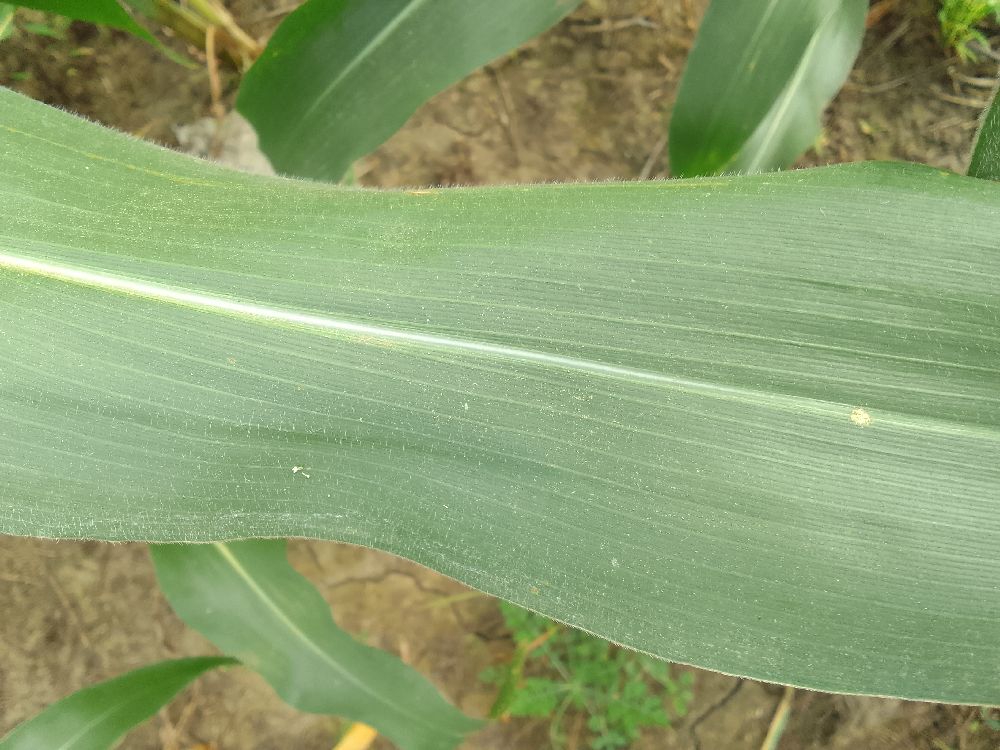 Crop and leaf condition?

maize, healthy
